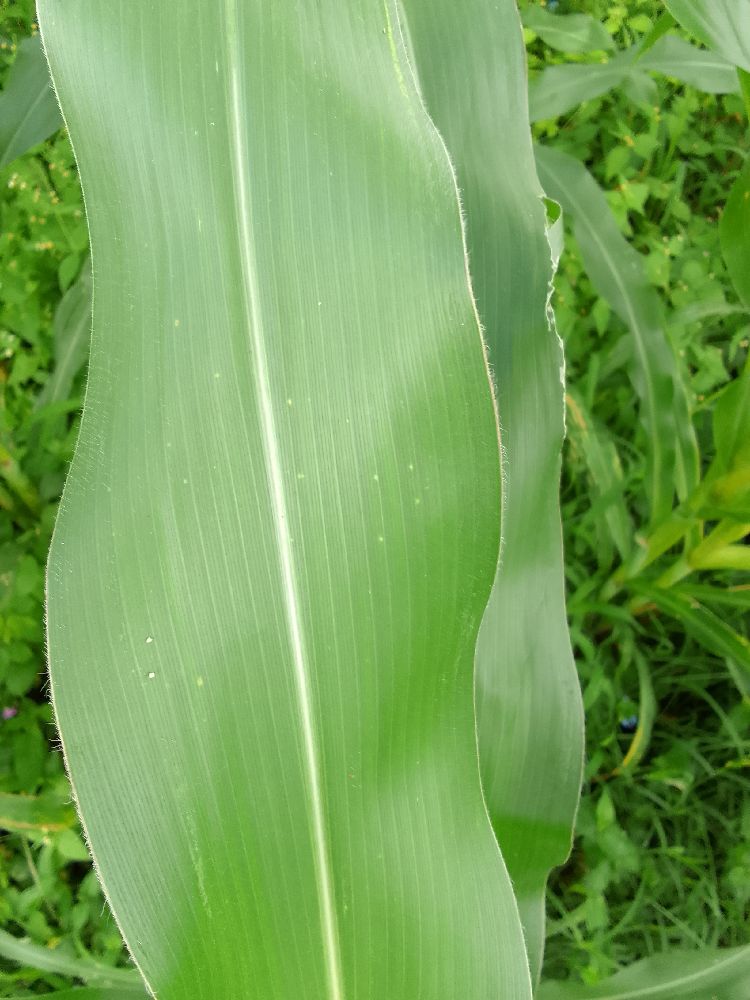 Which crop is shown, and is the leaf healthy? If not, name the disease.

maize, healthy
